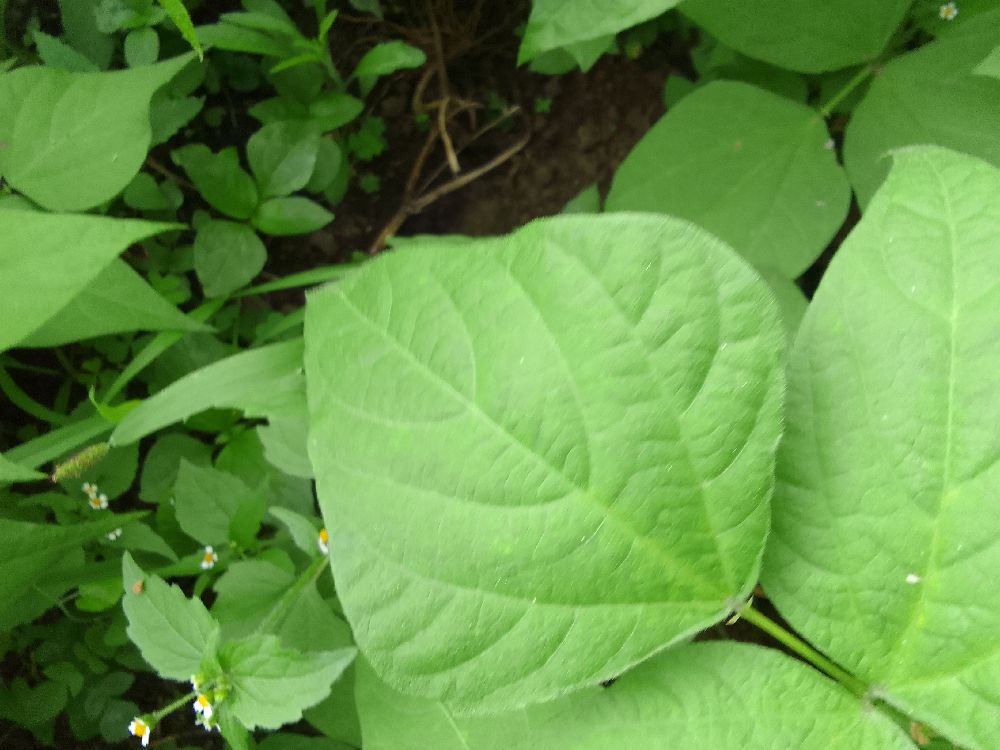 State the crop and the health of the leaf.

common bean, healthy
